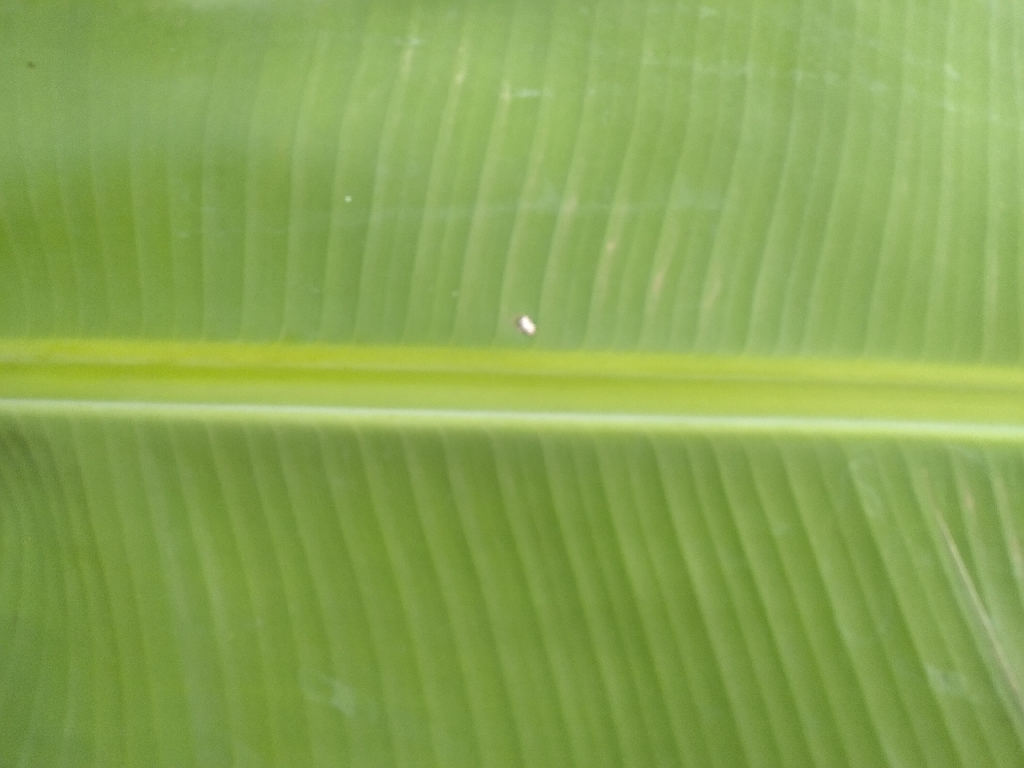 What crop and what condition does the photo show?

banana, healthy
